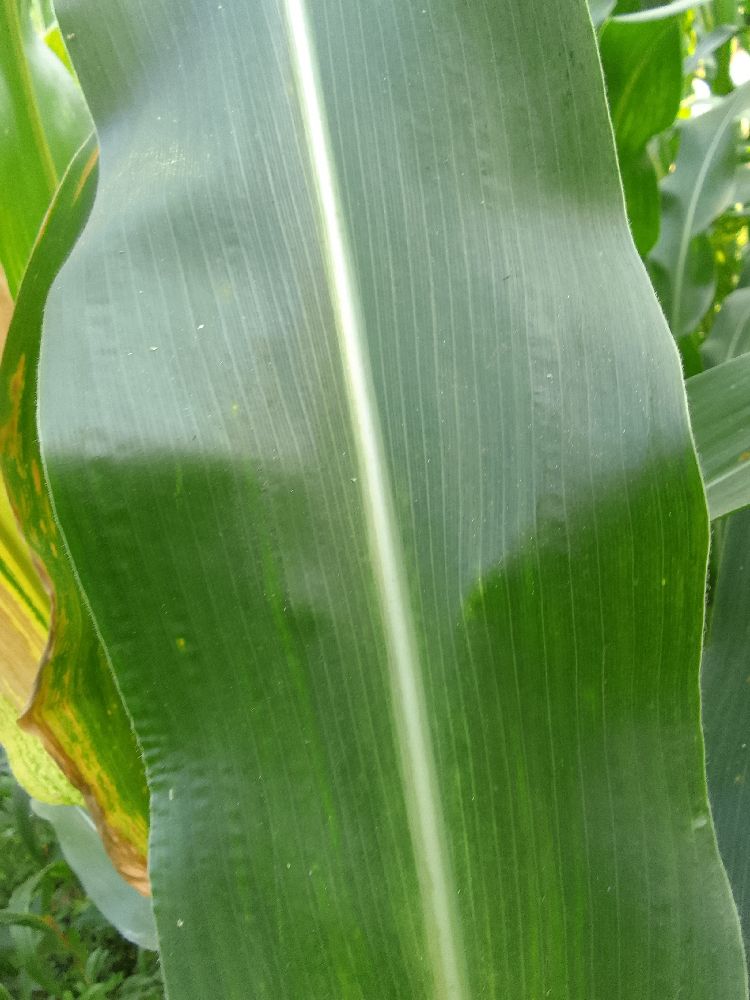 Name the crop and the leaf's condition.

maize, healthy
